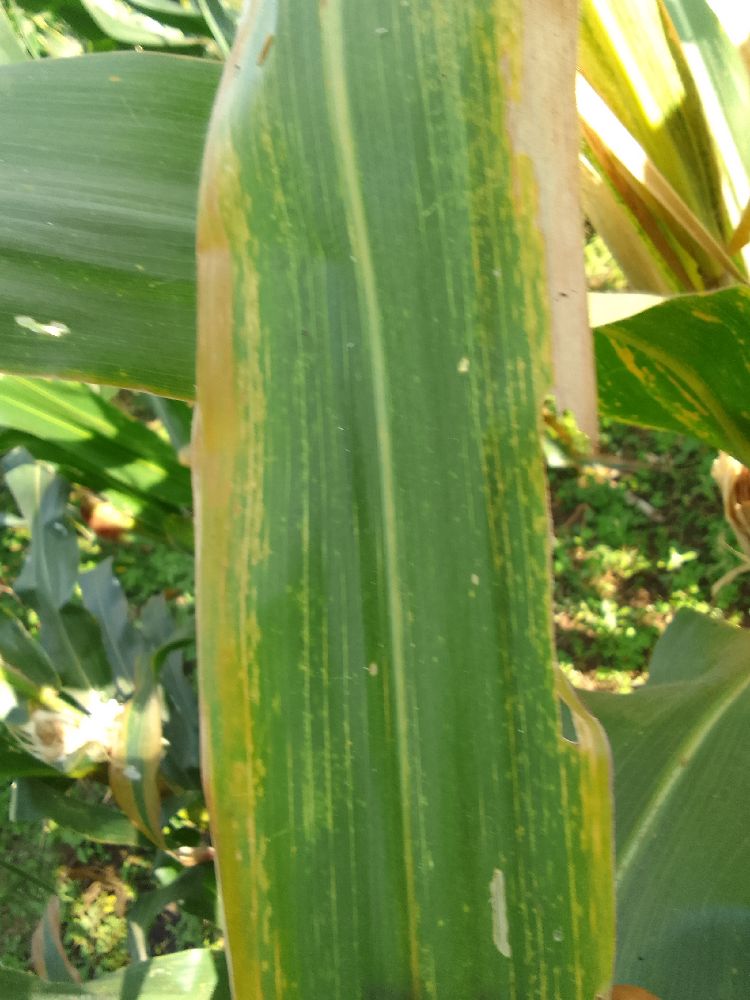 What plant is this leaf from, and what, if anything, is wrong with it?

maize, maize lethal necrosis
